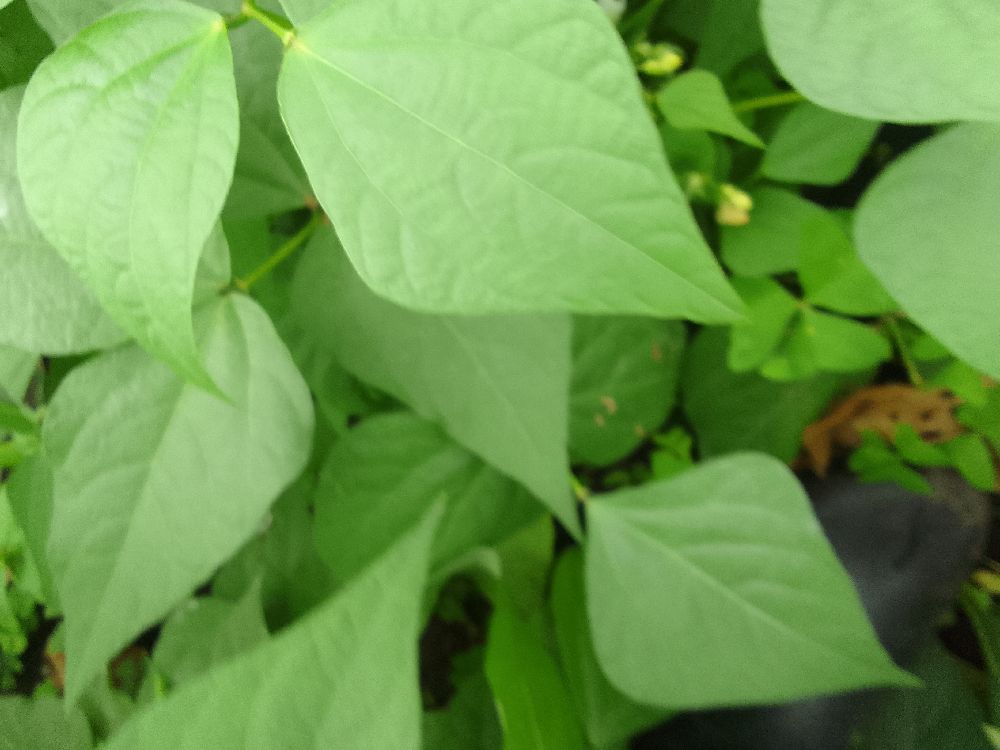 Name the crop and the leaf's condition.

common bean, healthy
